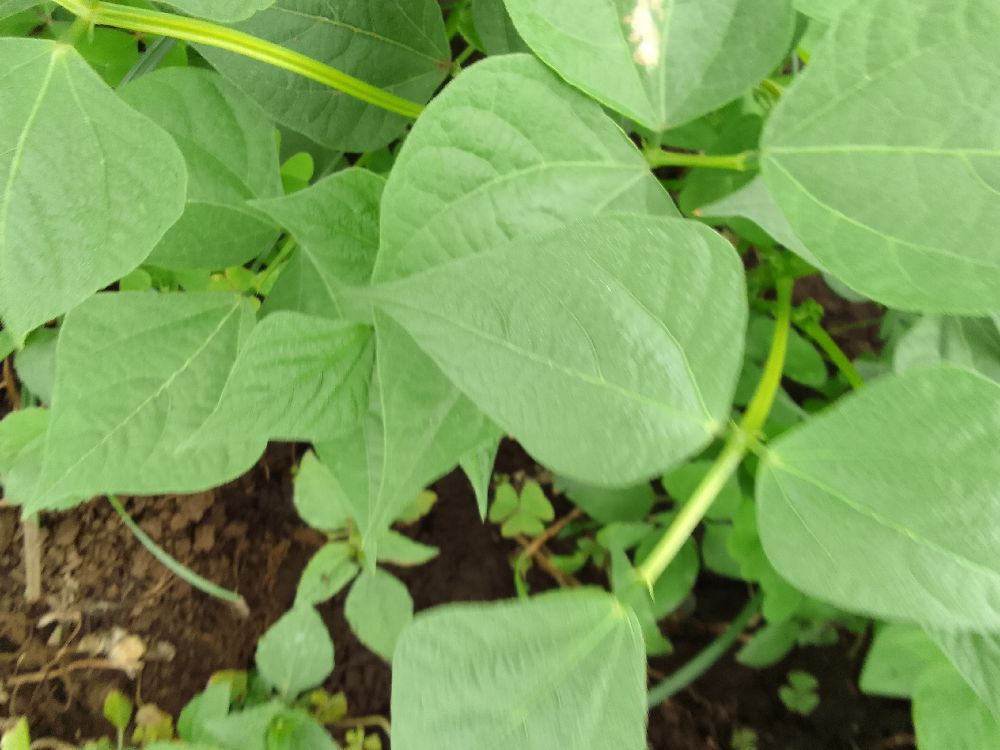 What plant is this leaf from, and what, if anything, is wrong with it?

common bean, healthy
